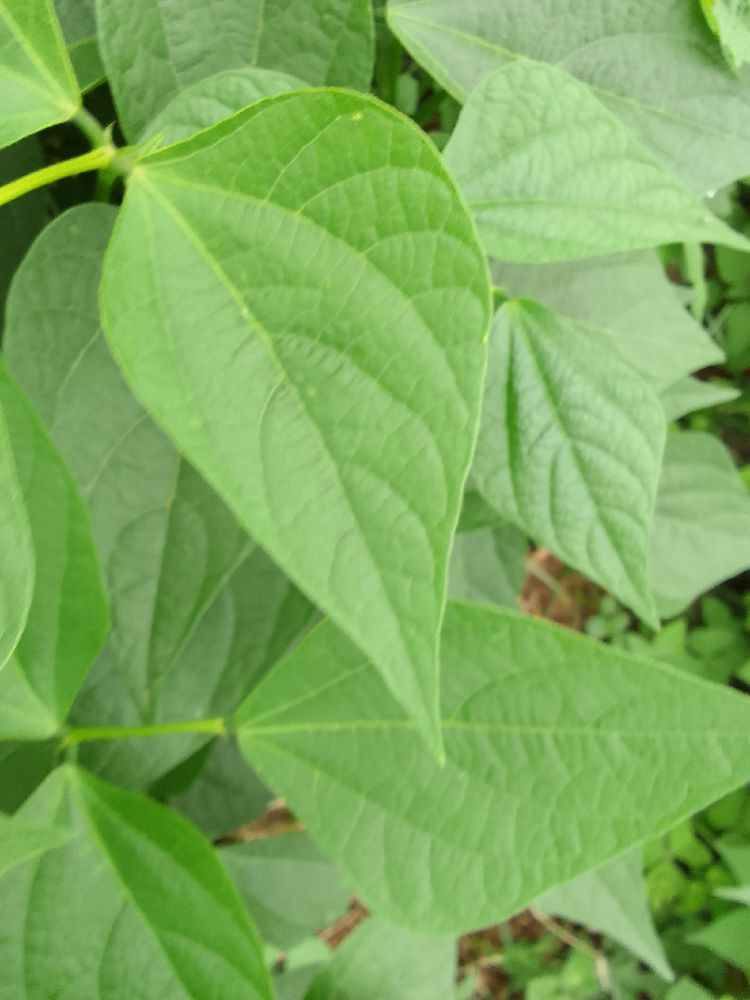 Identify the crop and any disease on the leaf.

common bean, healthy
